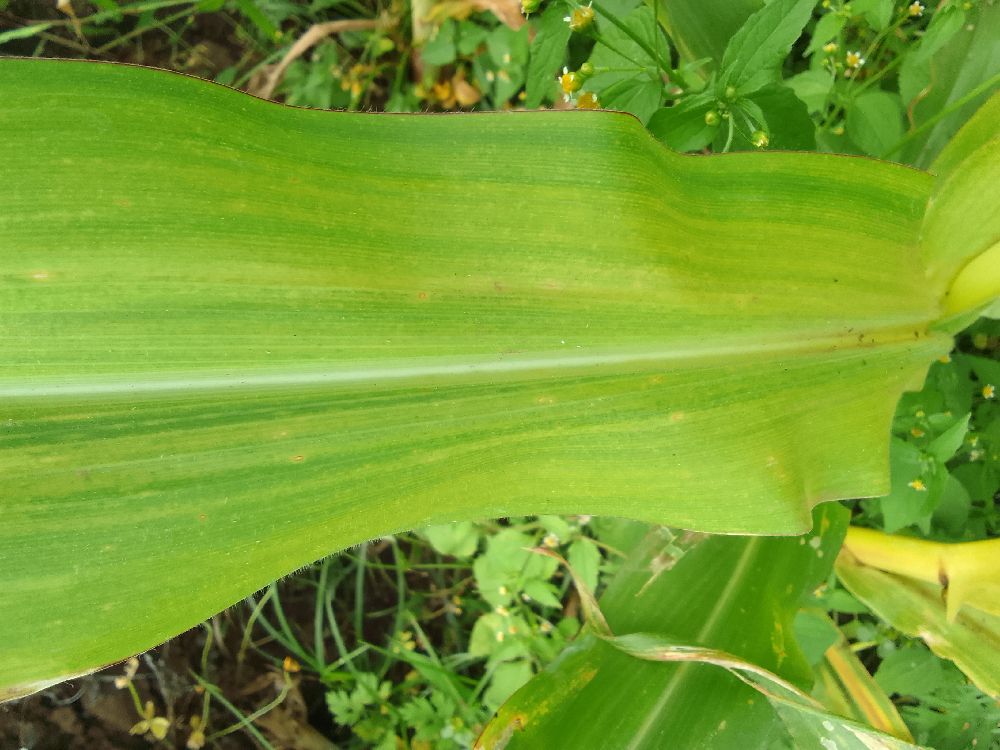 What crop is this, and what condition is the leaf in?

maize, maize lethal necrosis
